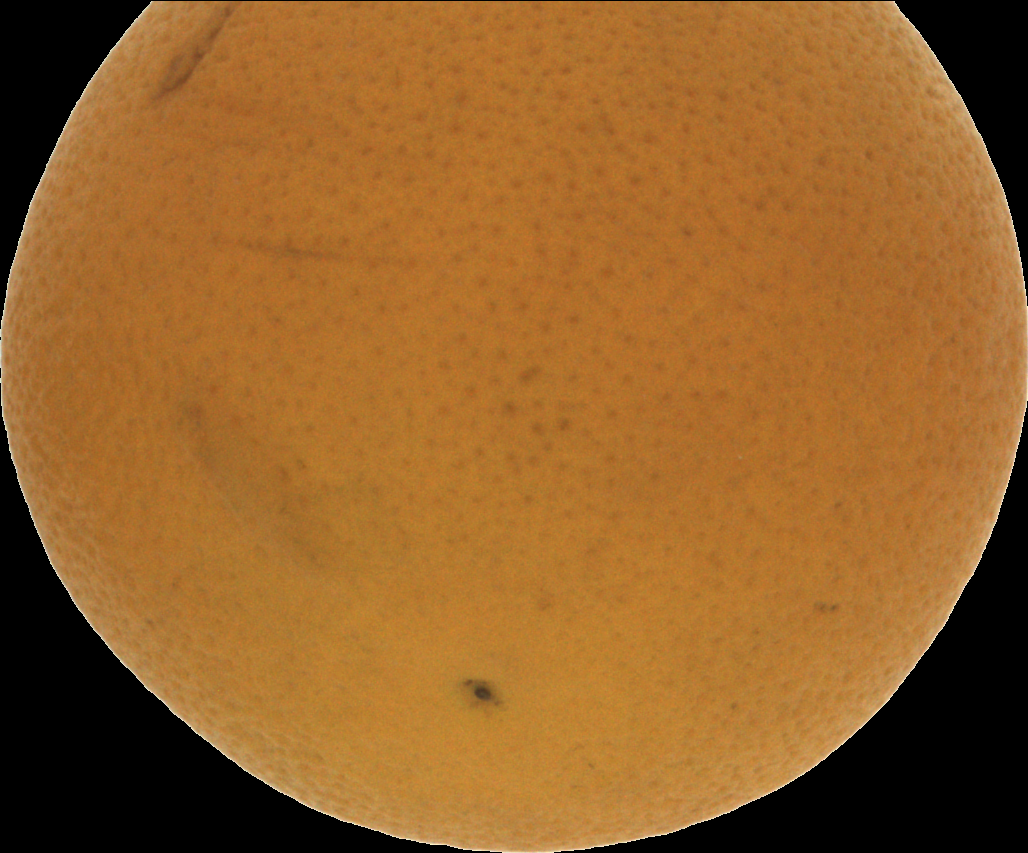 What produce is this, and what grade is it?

orange, bad
